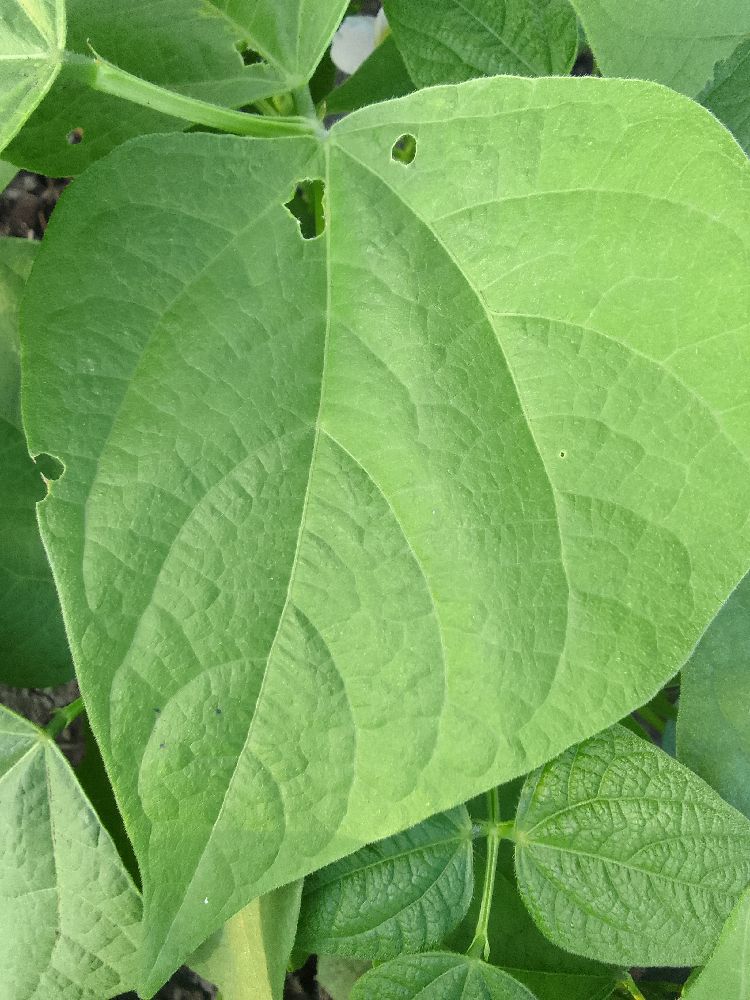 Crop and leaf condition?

common bean, healthy
